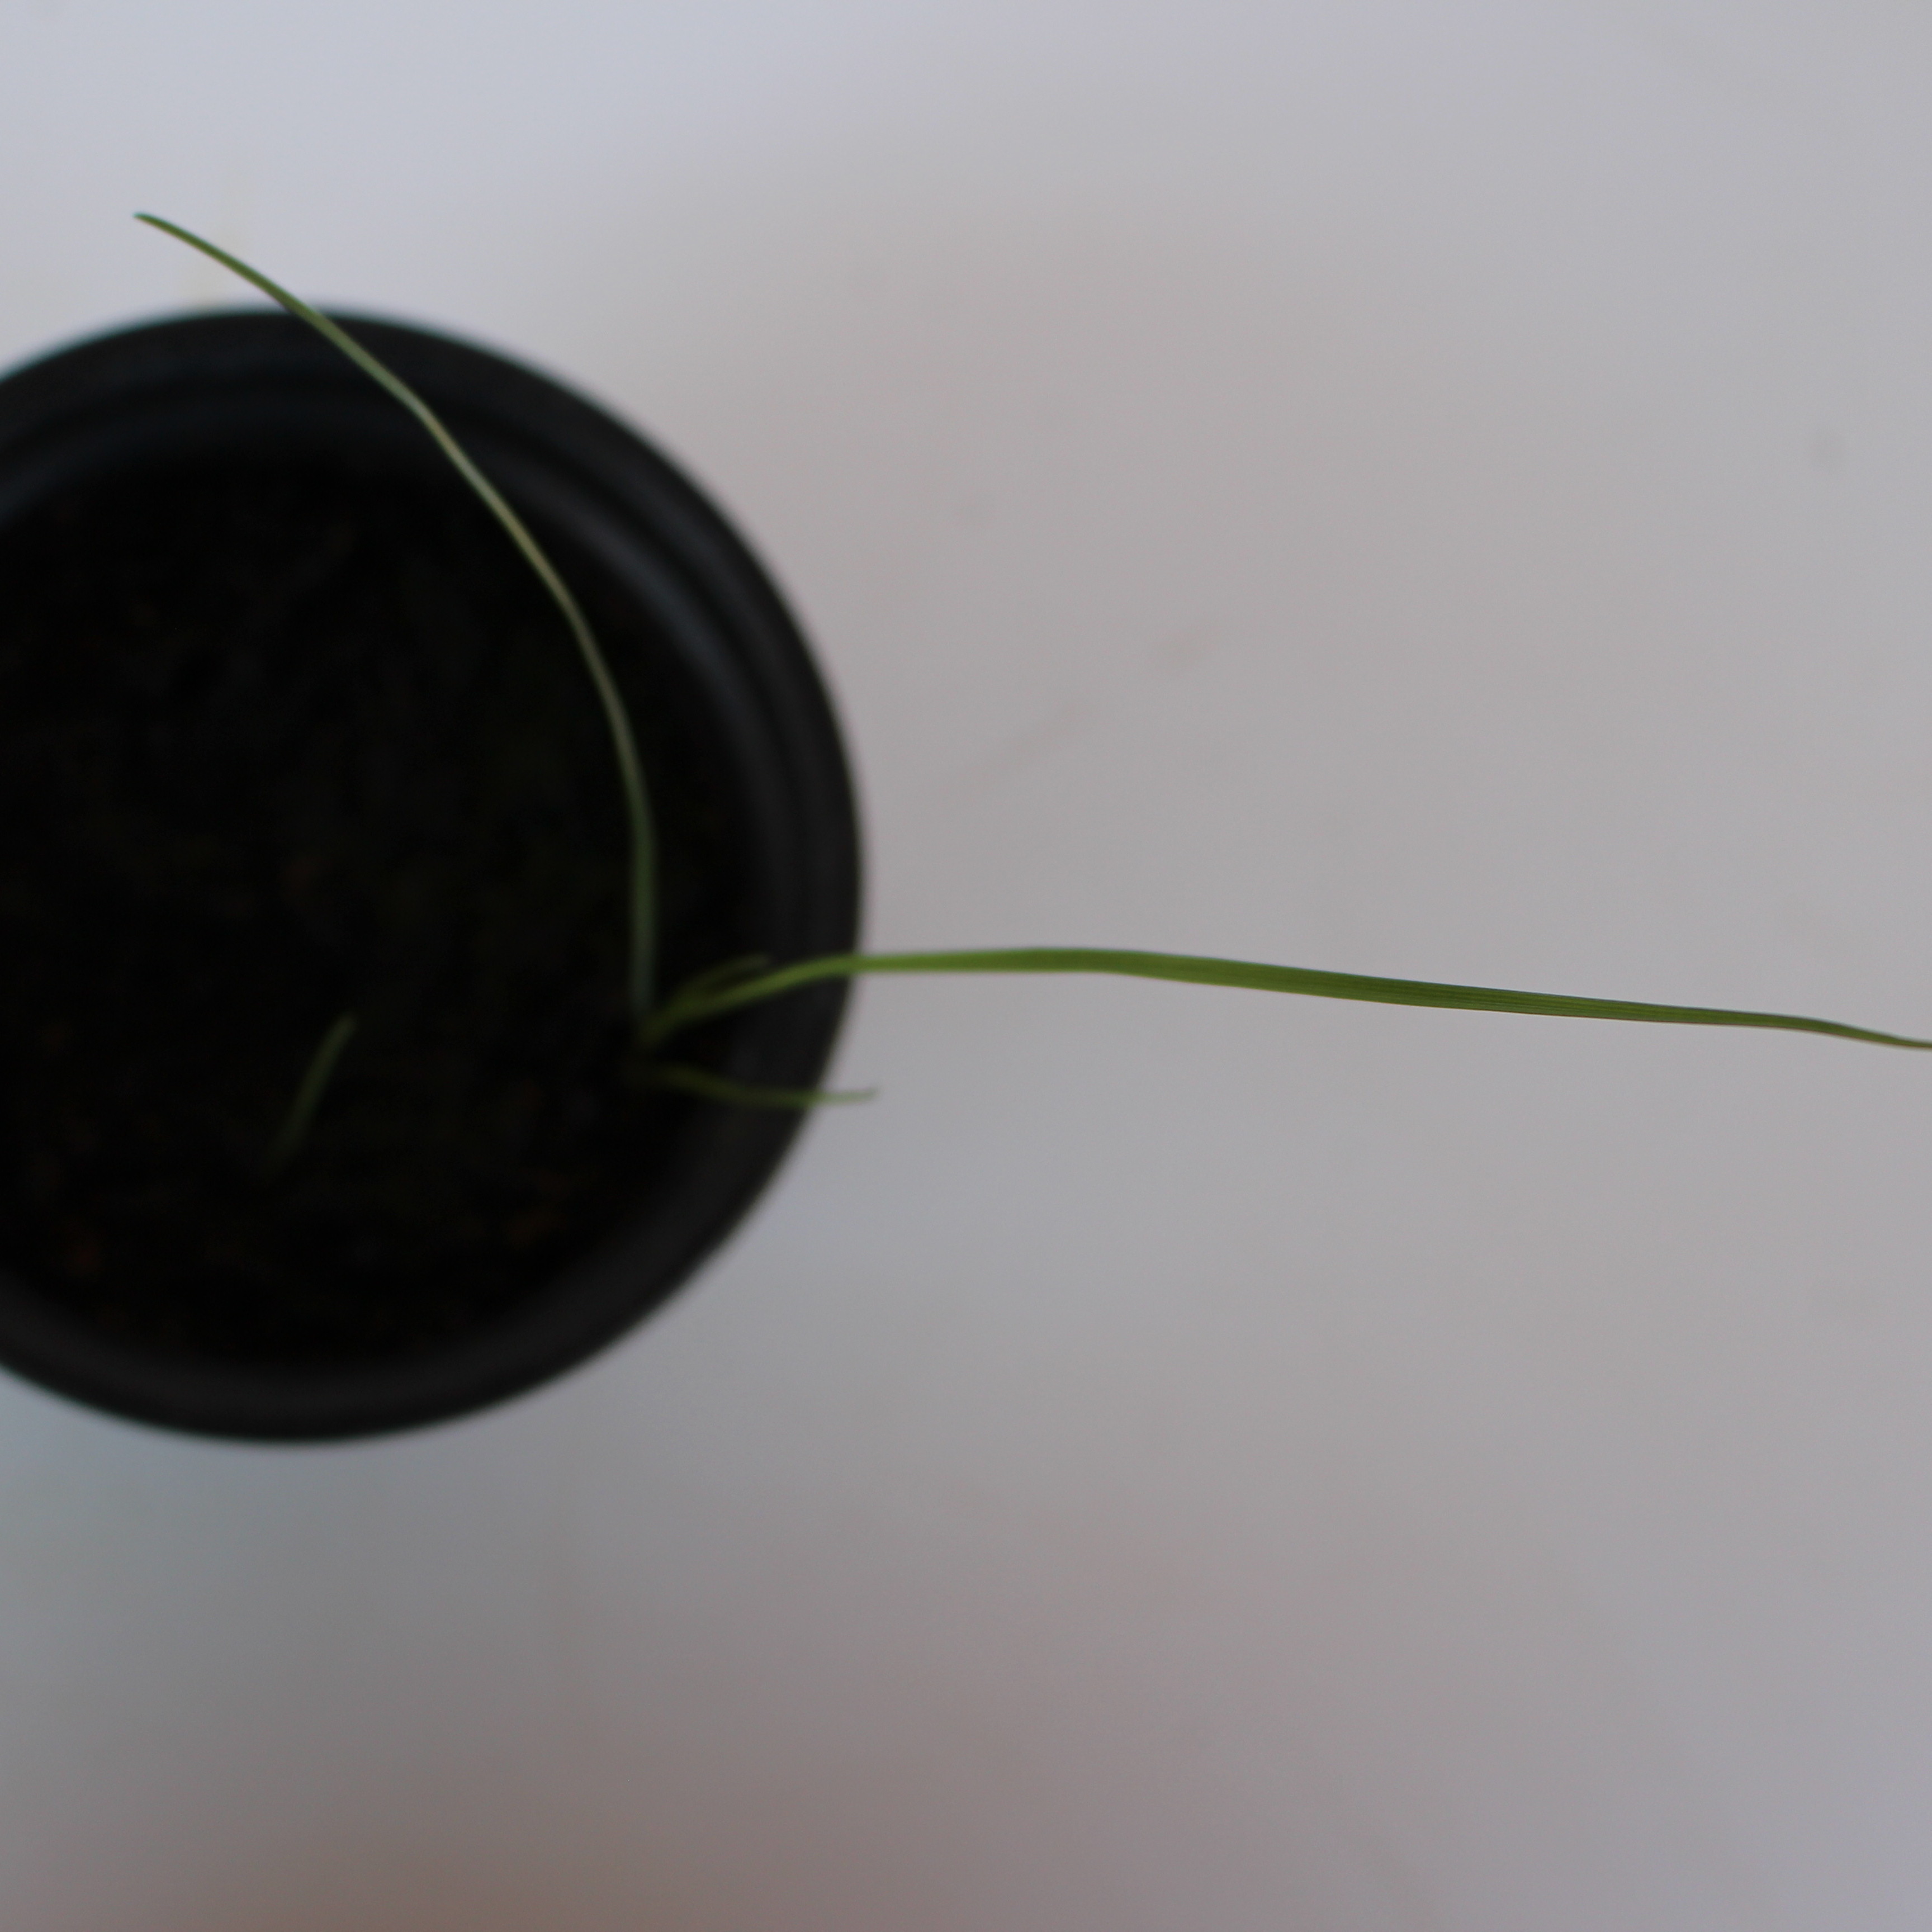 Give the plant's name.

Lolium multiflorum
